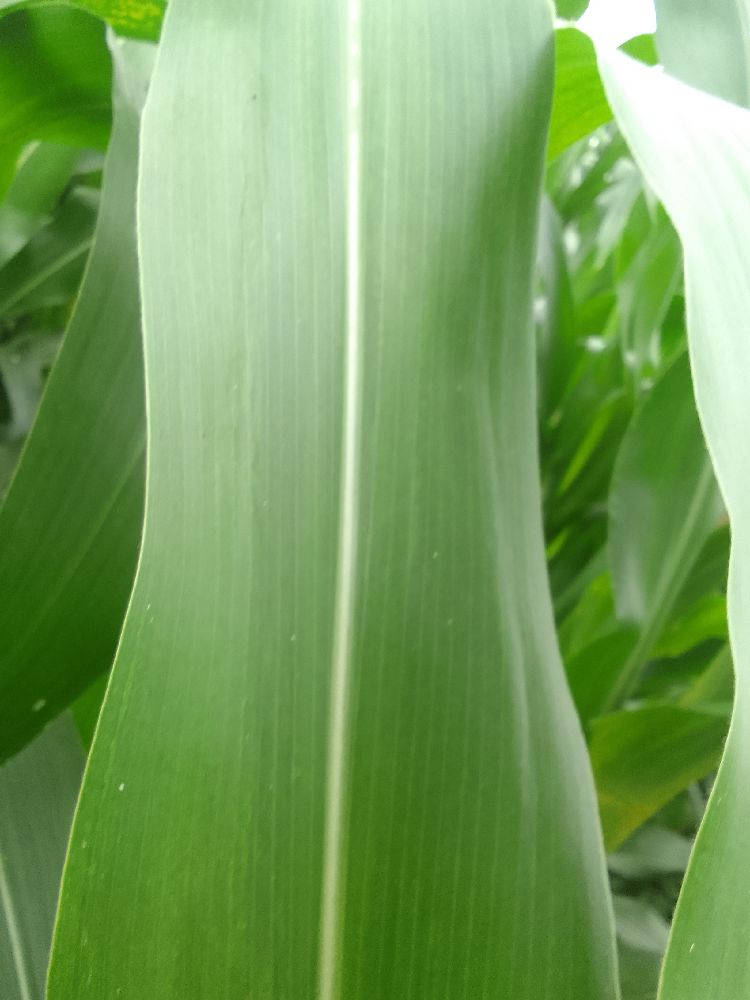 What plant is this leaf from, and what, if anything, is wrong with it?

maize, healthy
